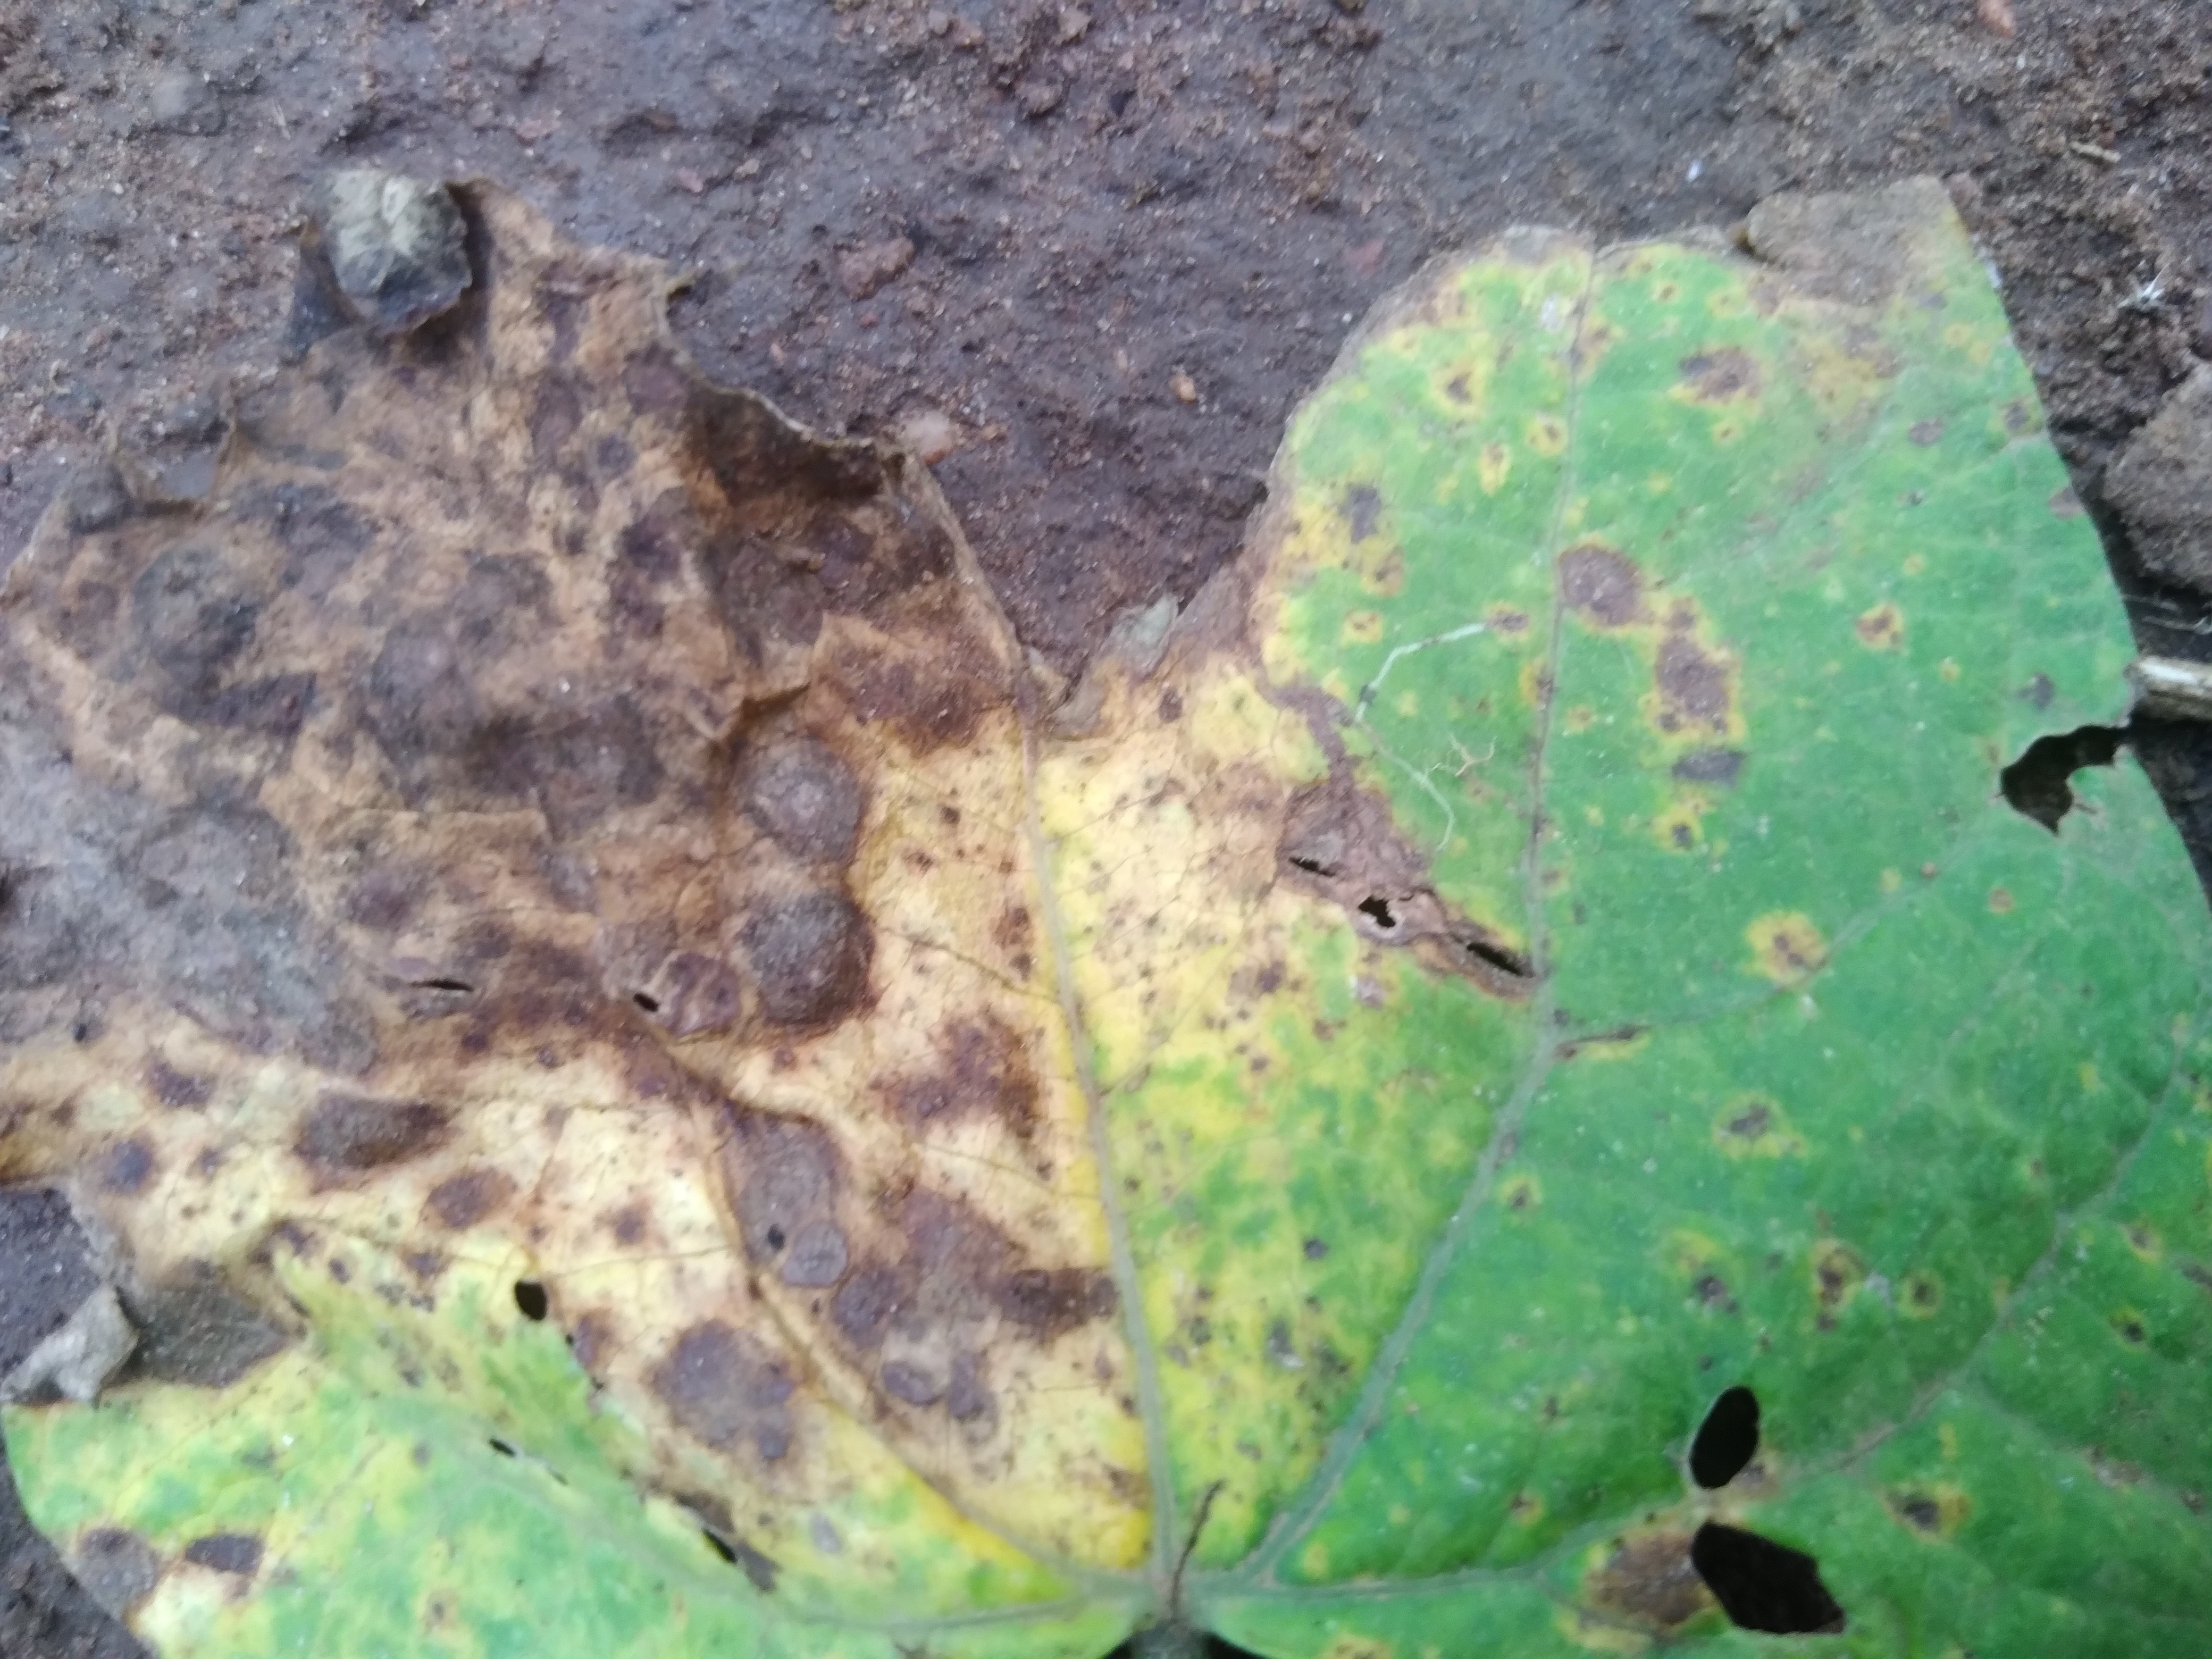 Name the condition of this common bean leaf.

rust
